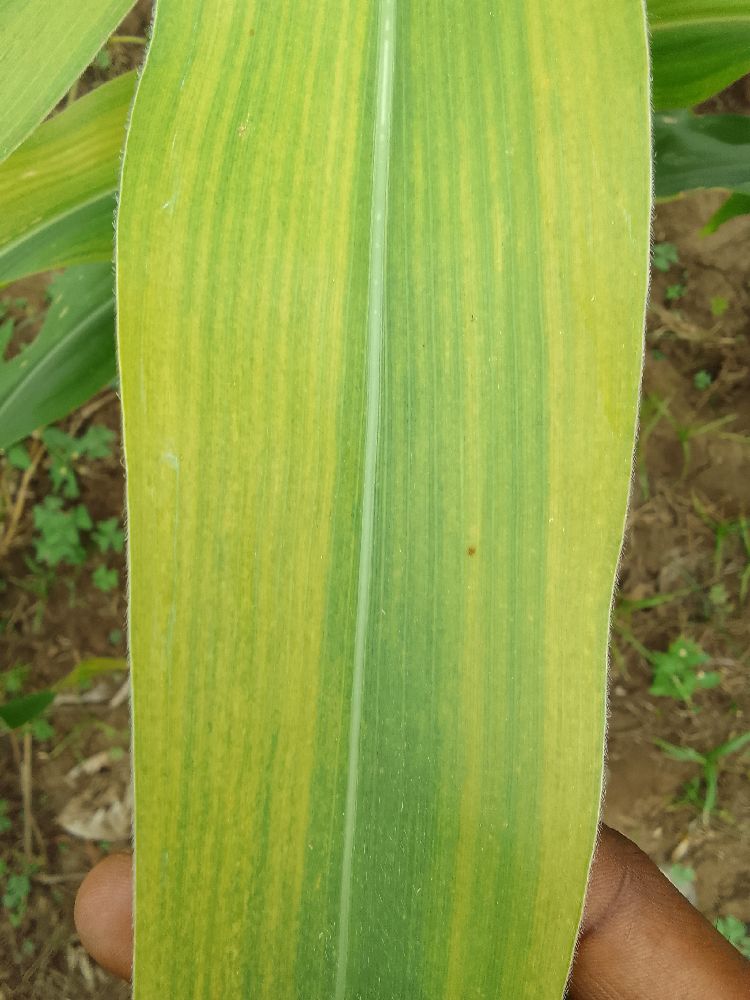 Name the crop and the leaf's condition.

maize, maize lethal necrosis
